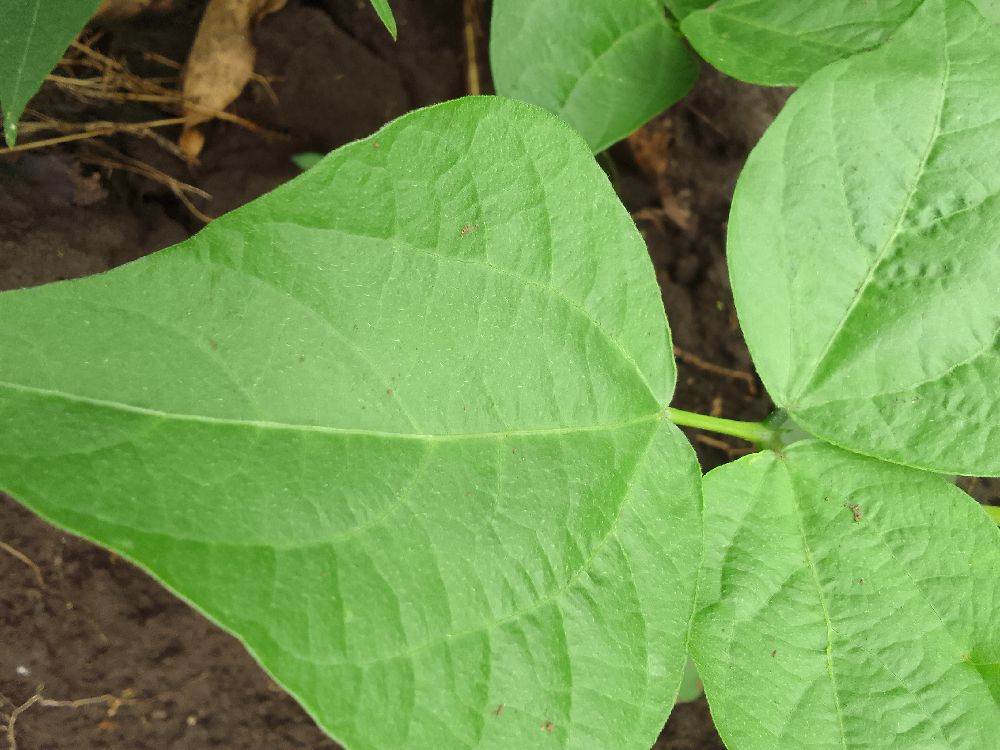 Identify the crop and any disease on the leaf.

common bean, healthy
